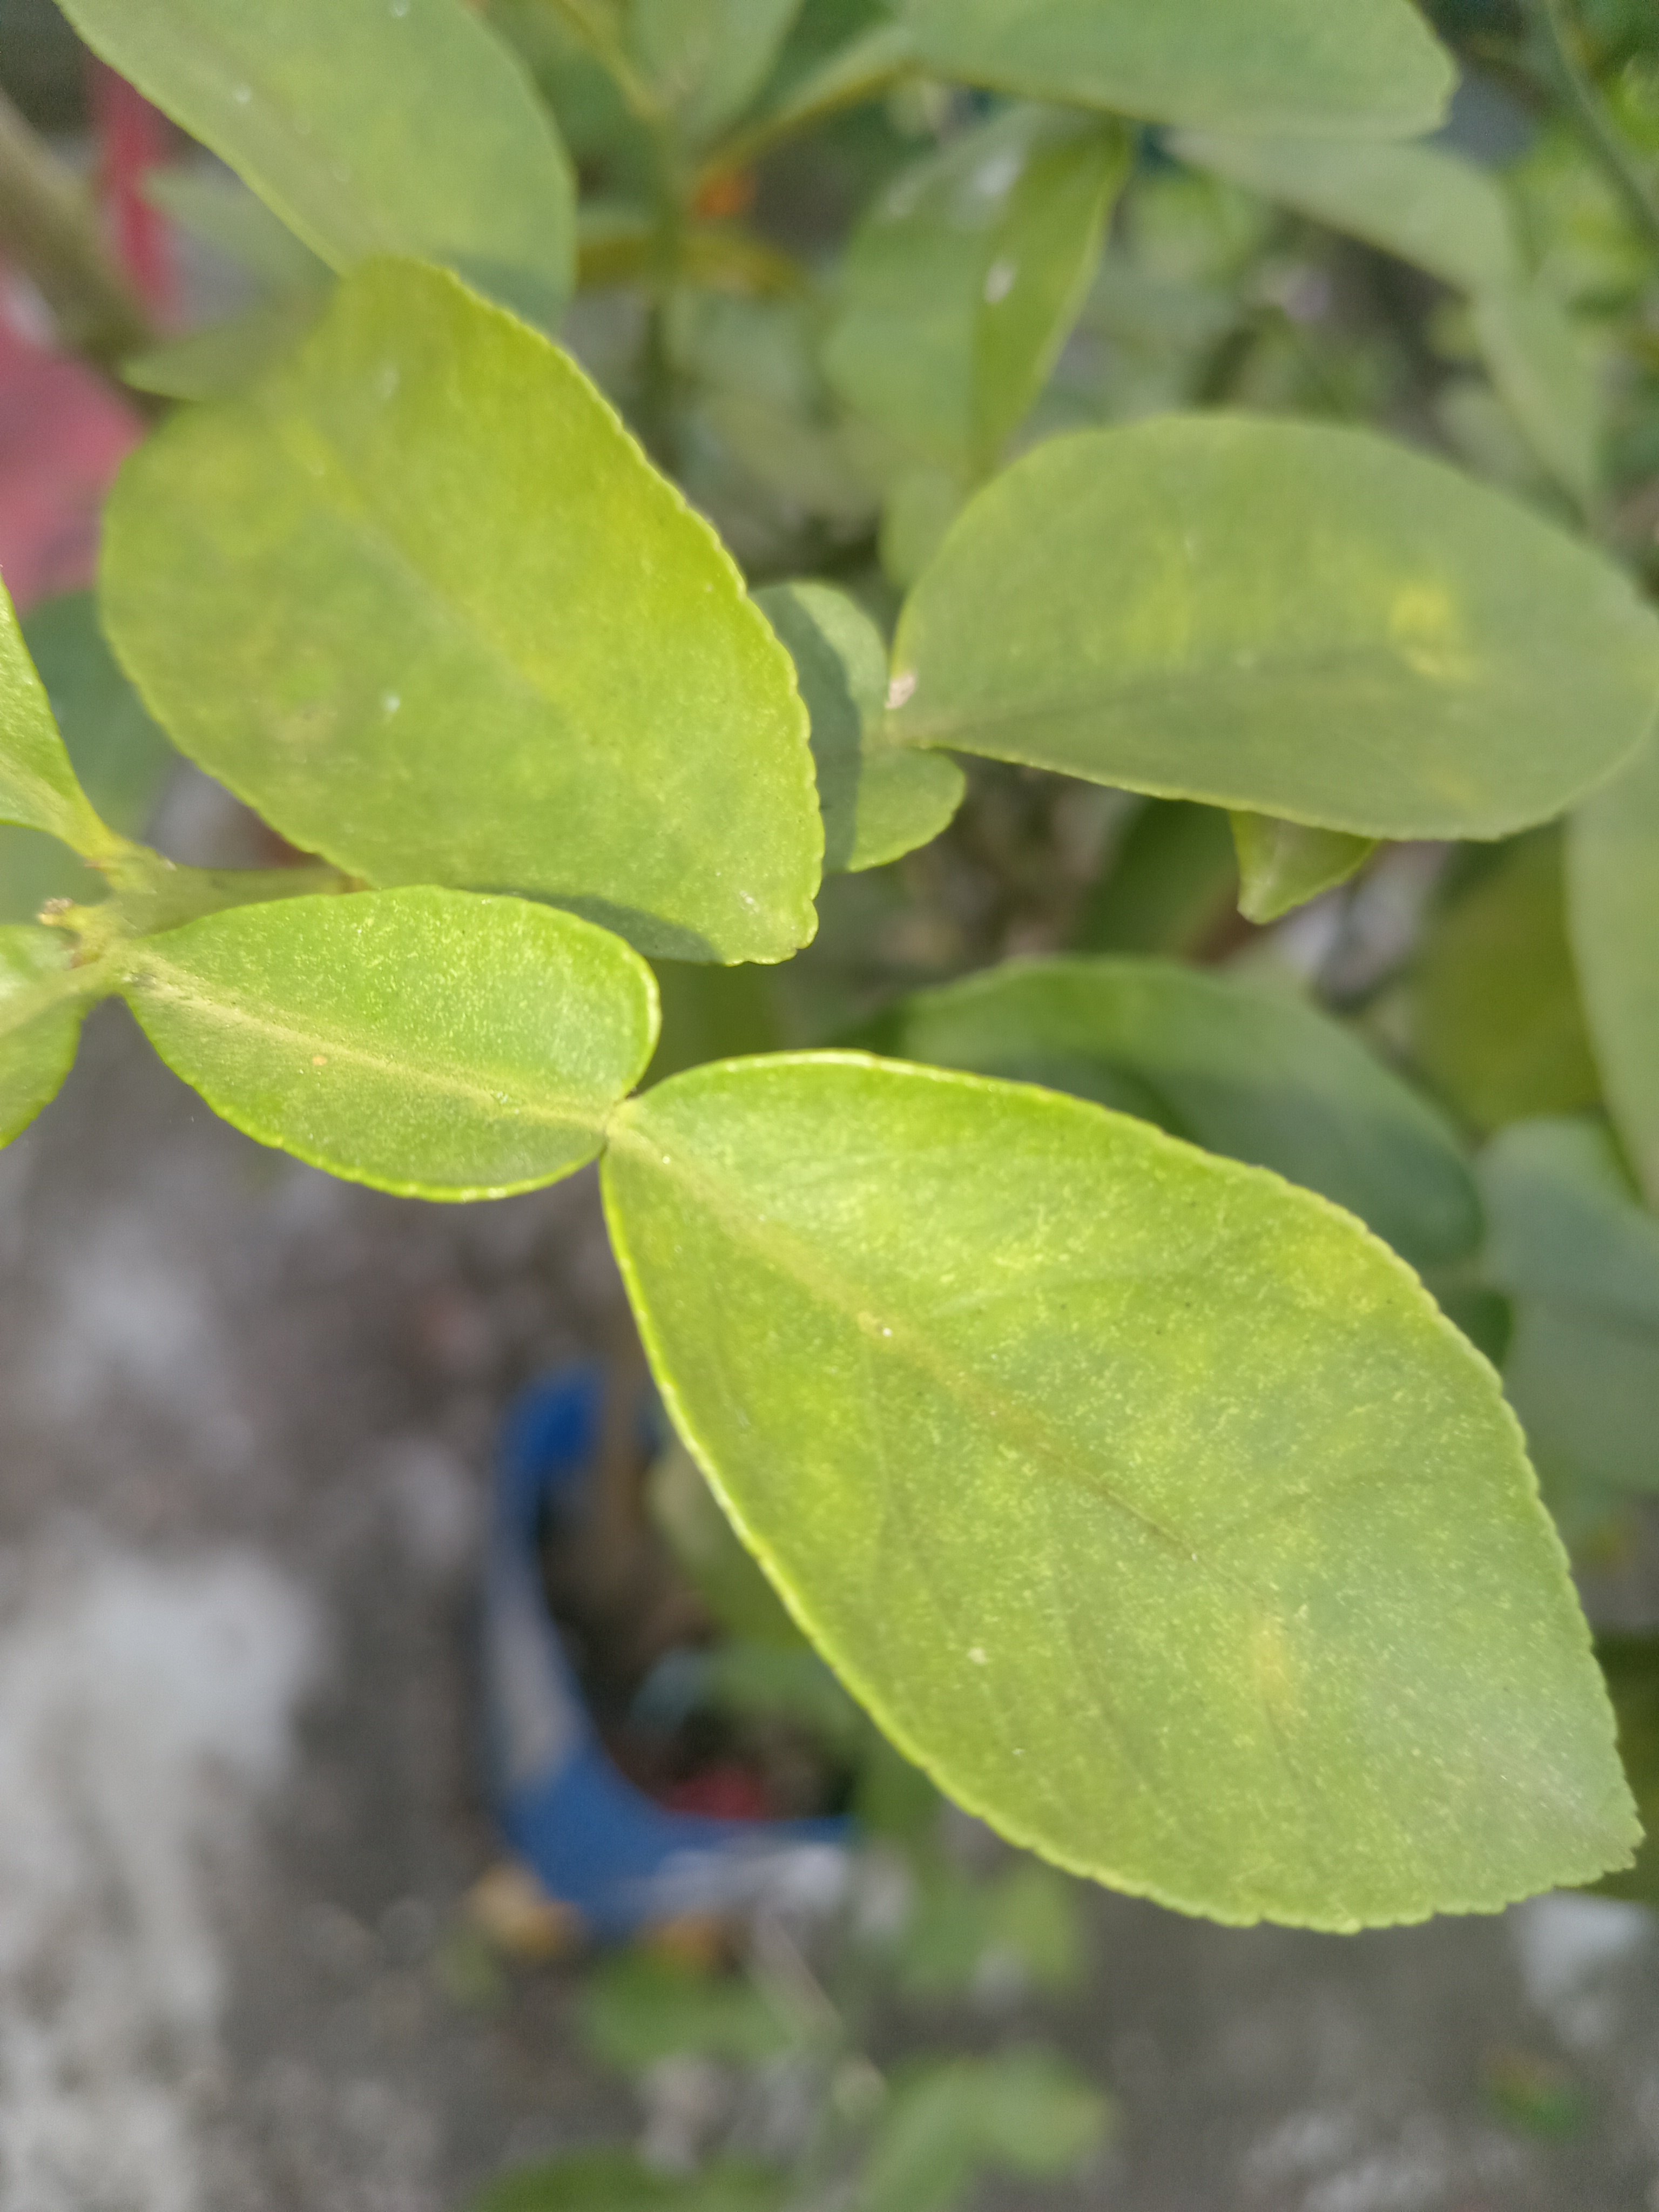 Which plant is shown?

lemon
